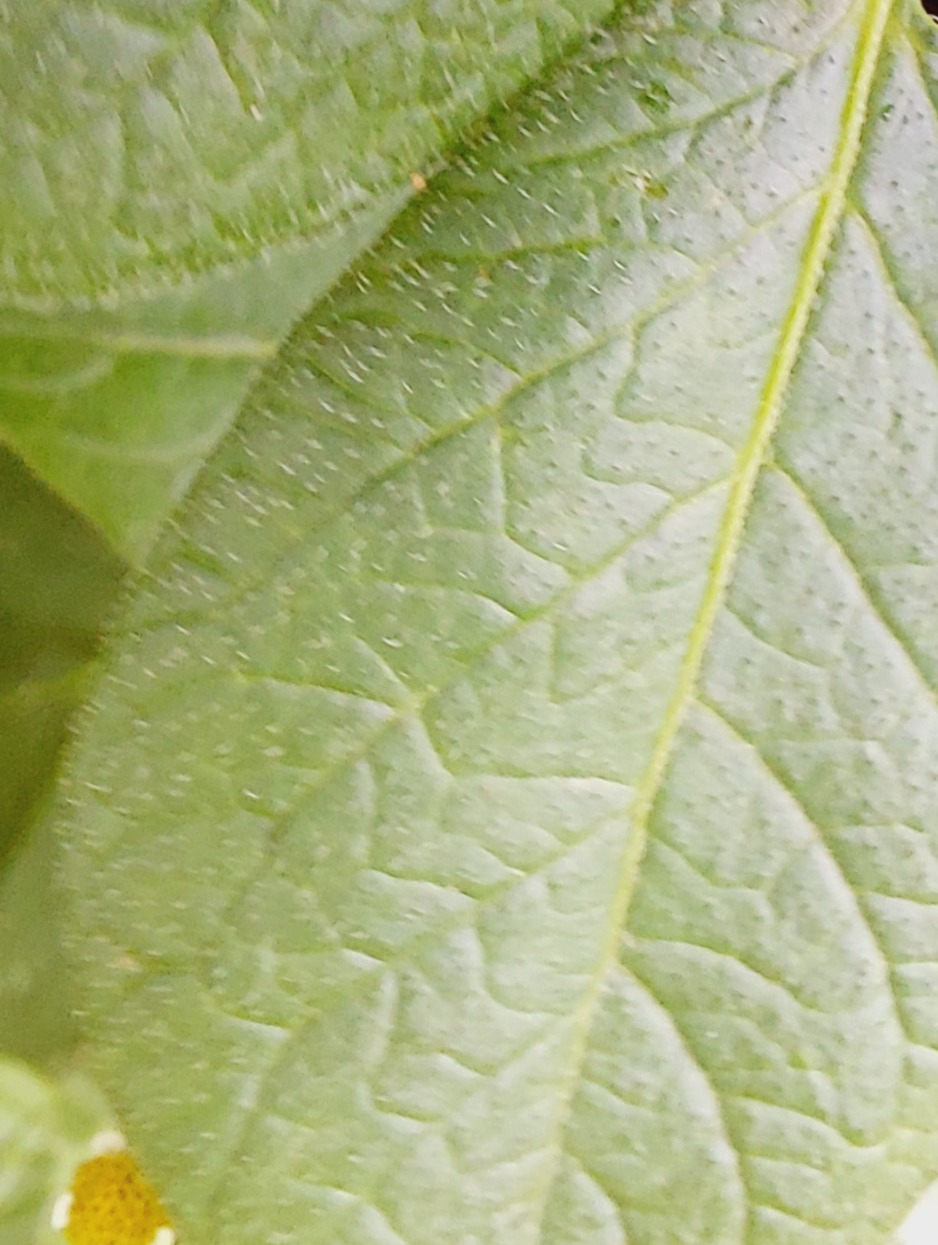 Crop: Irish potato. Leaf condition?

healthy
